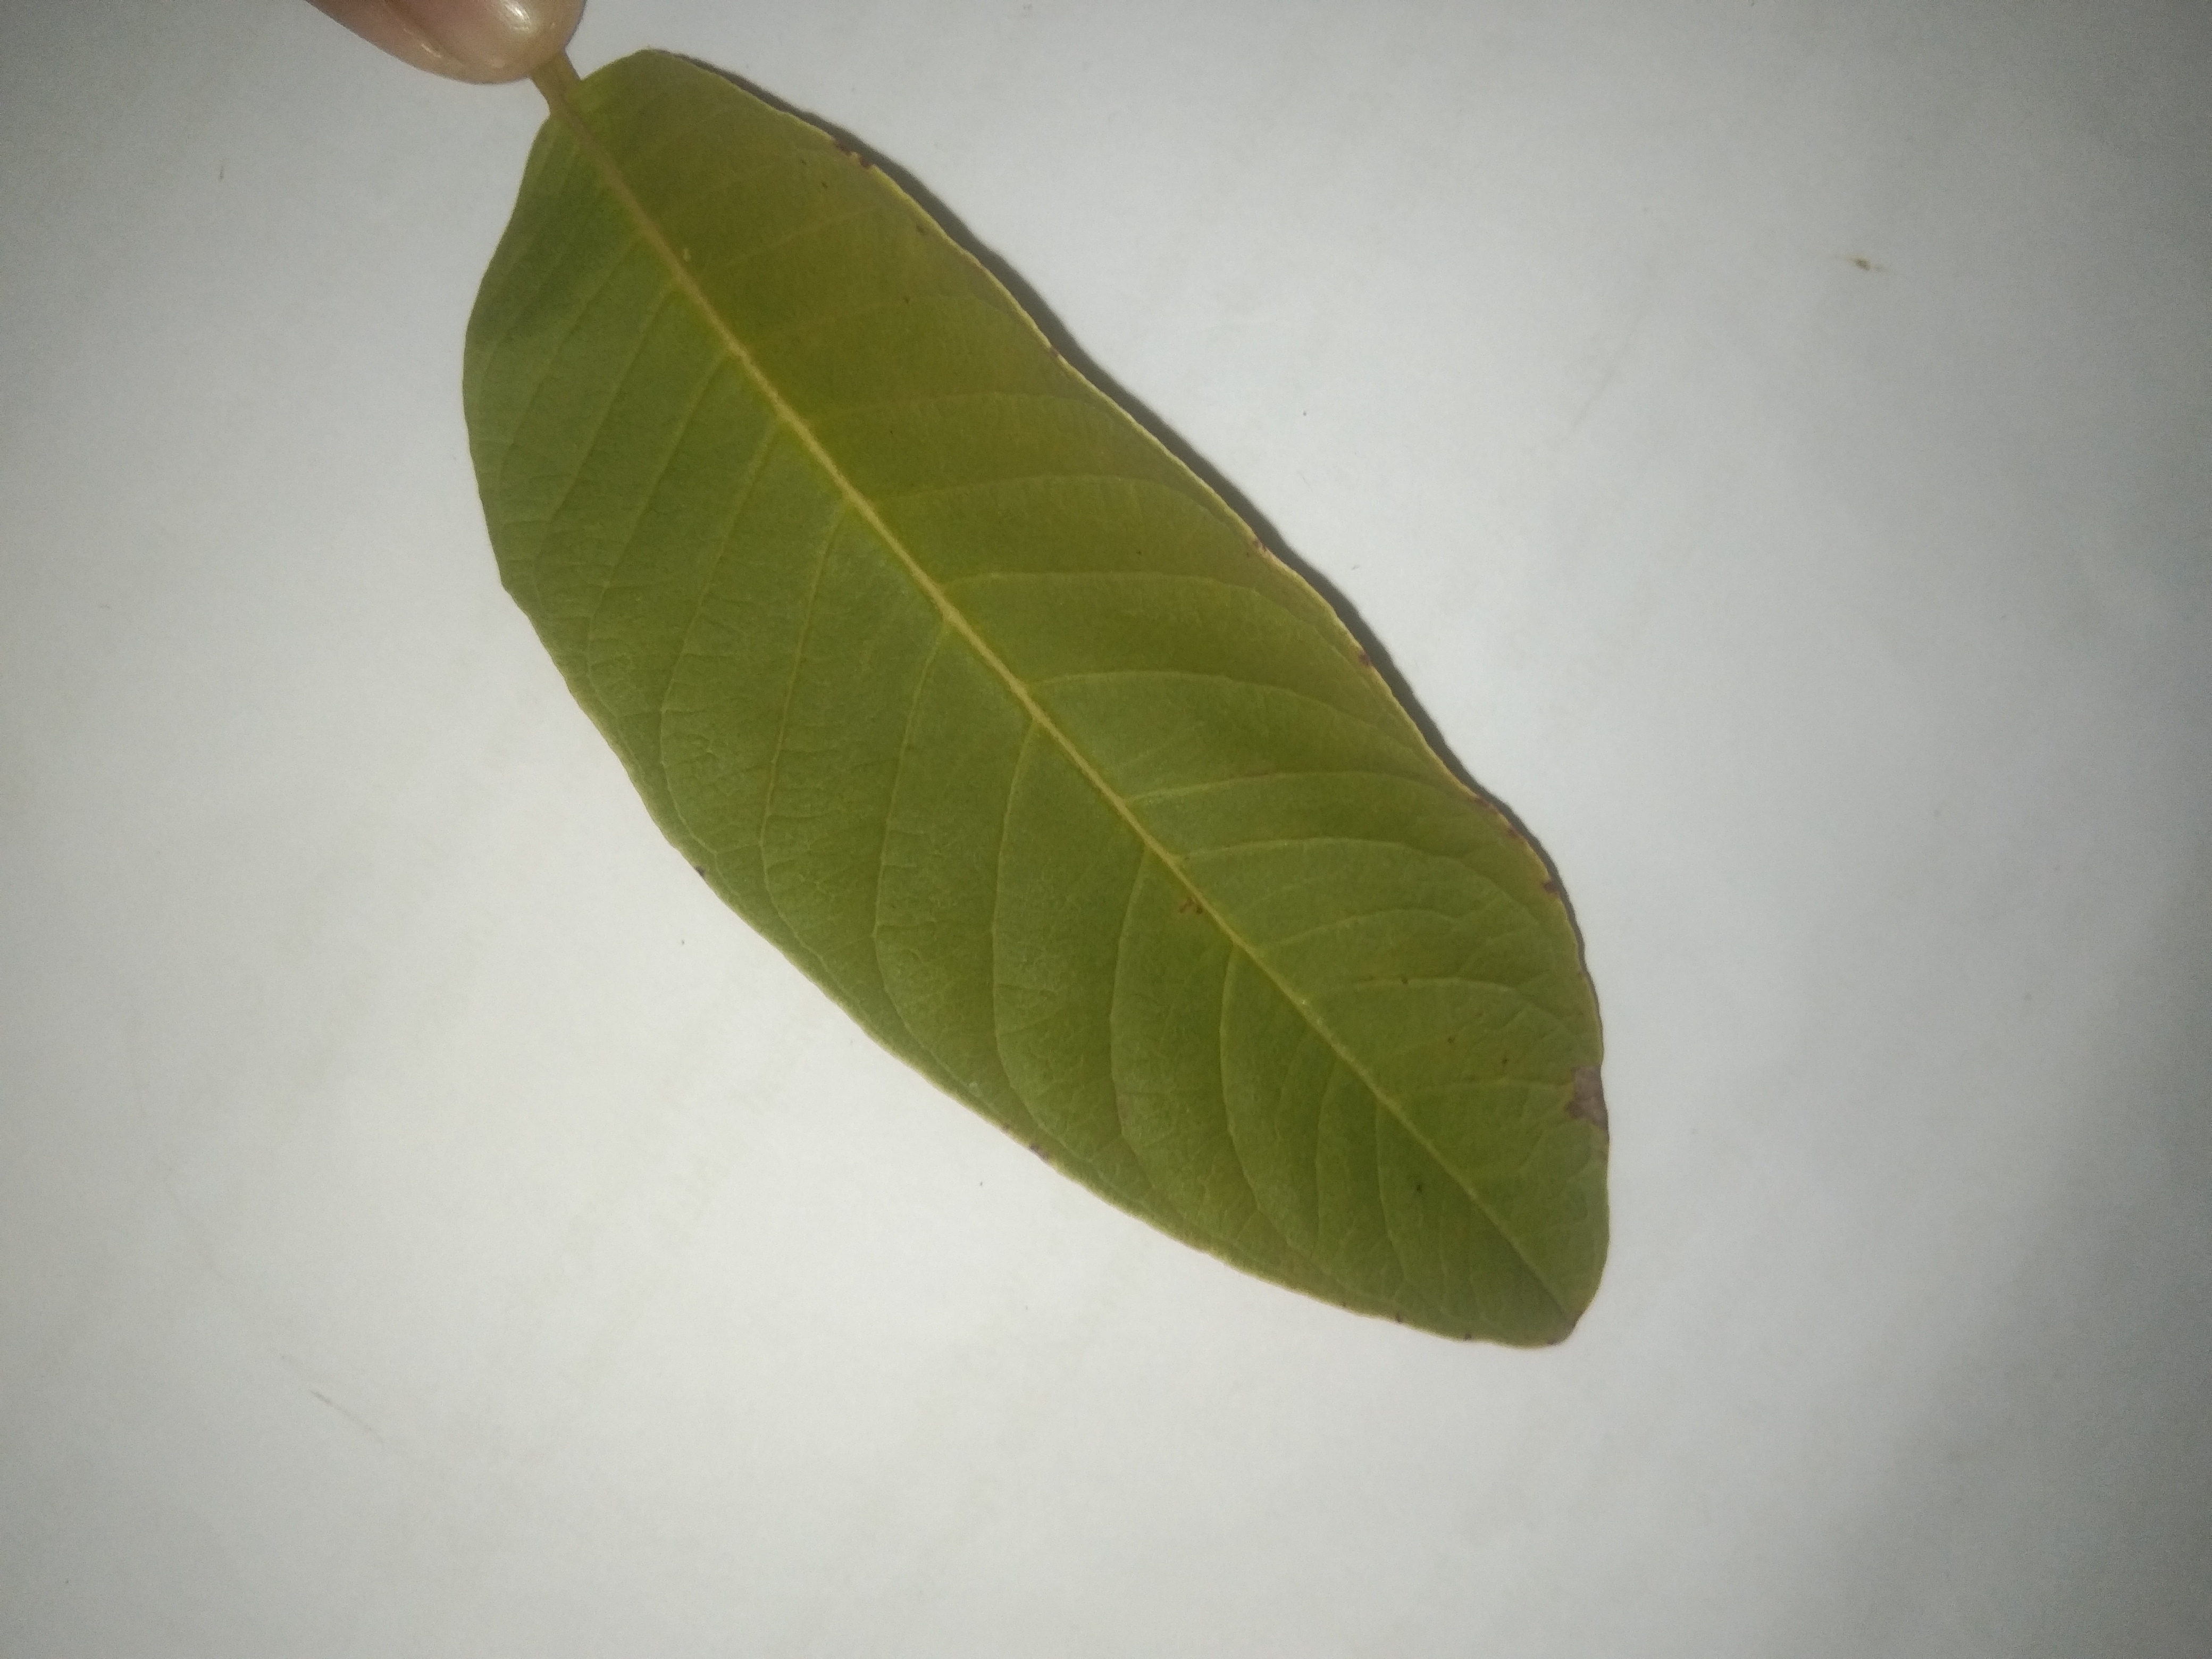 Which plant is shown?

guava
